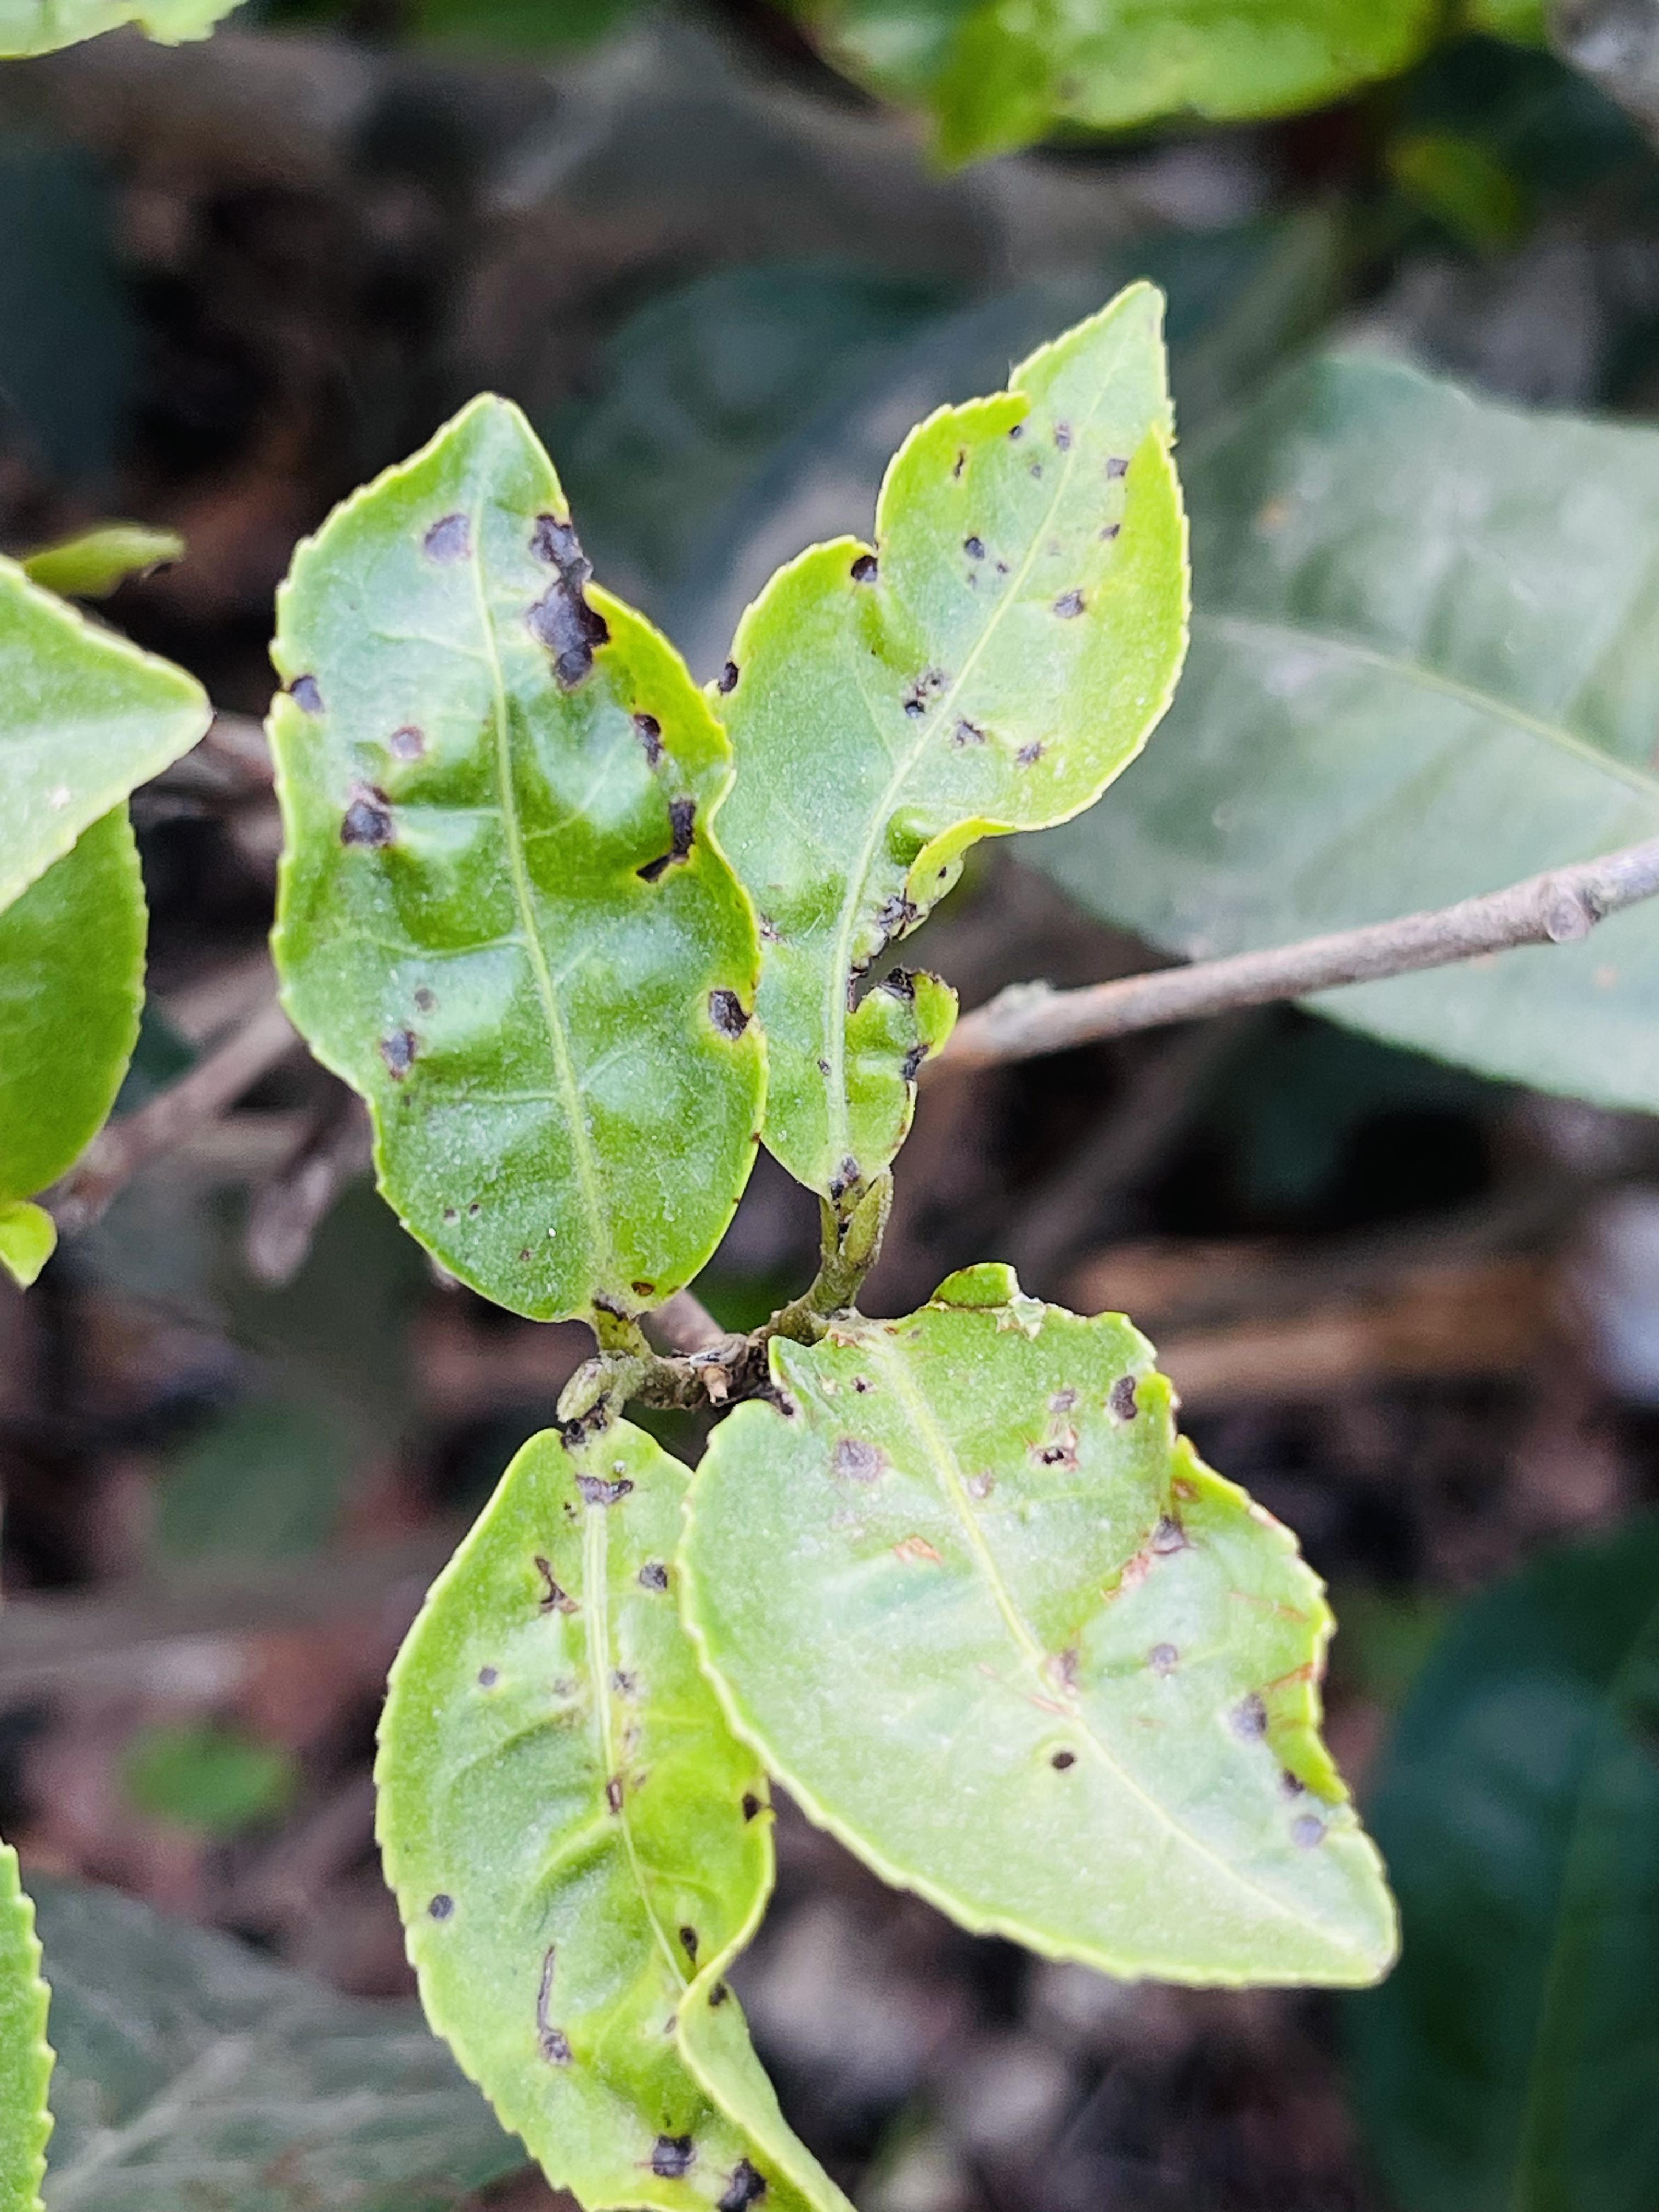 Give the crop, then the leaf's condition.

tea, helopeltis
